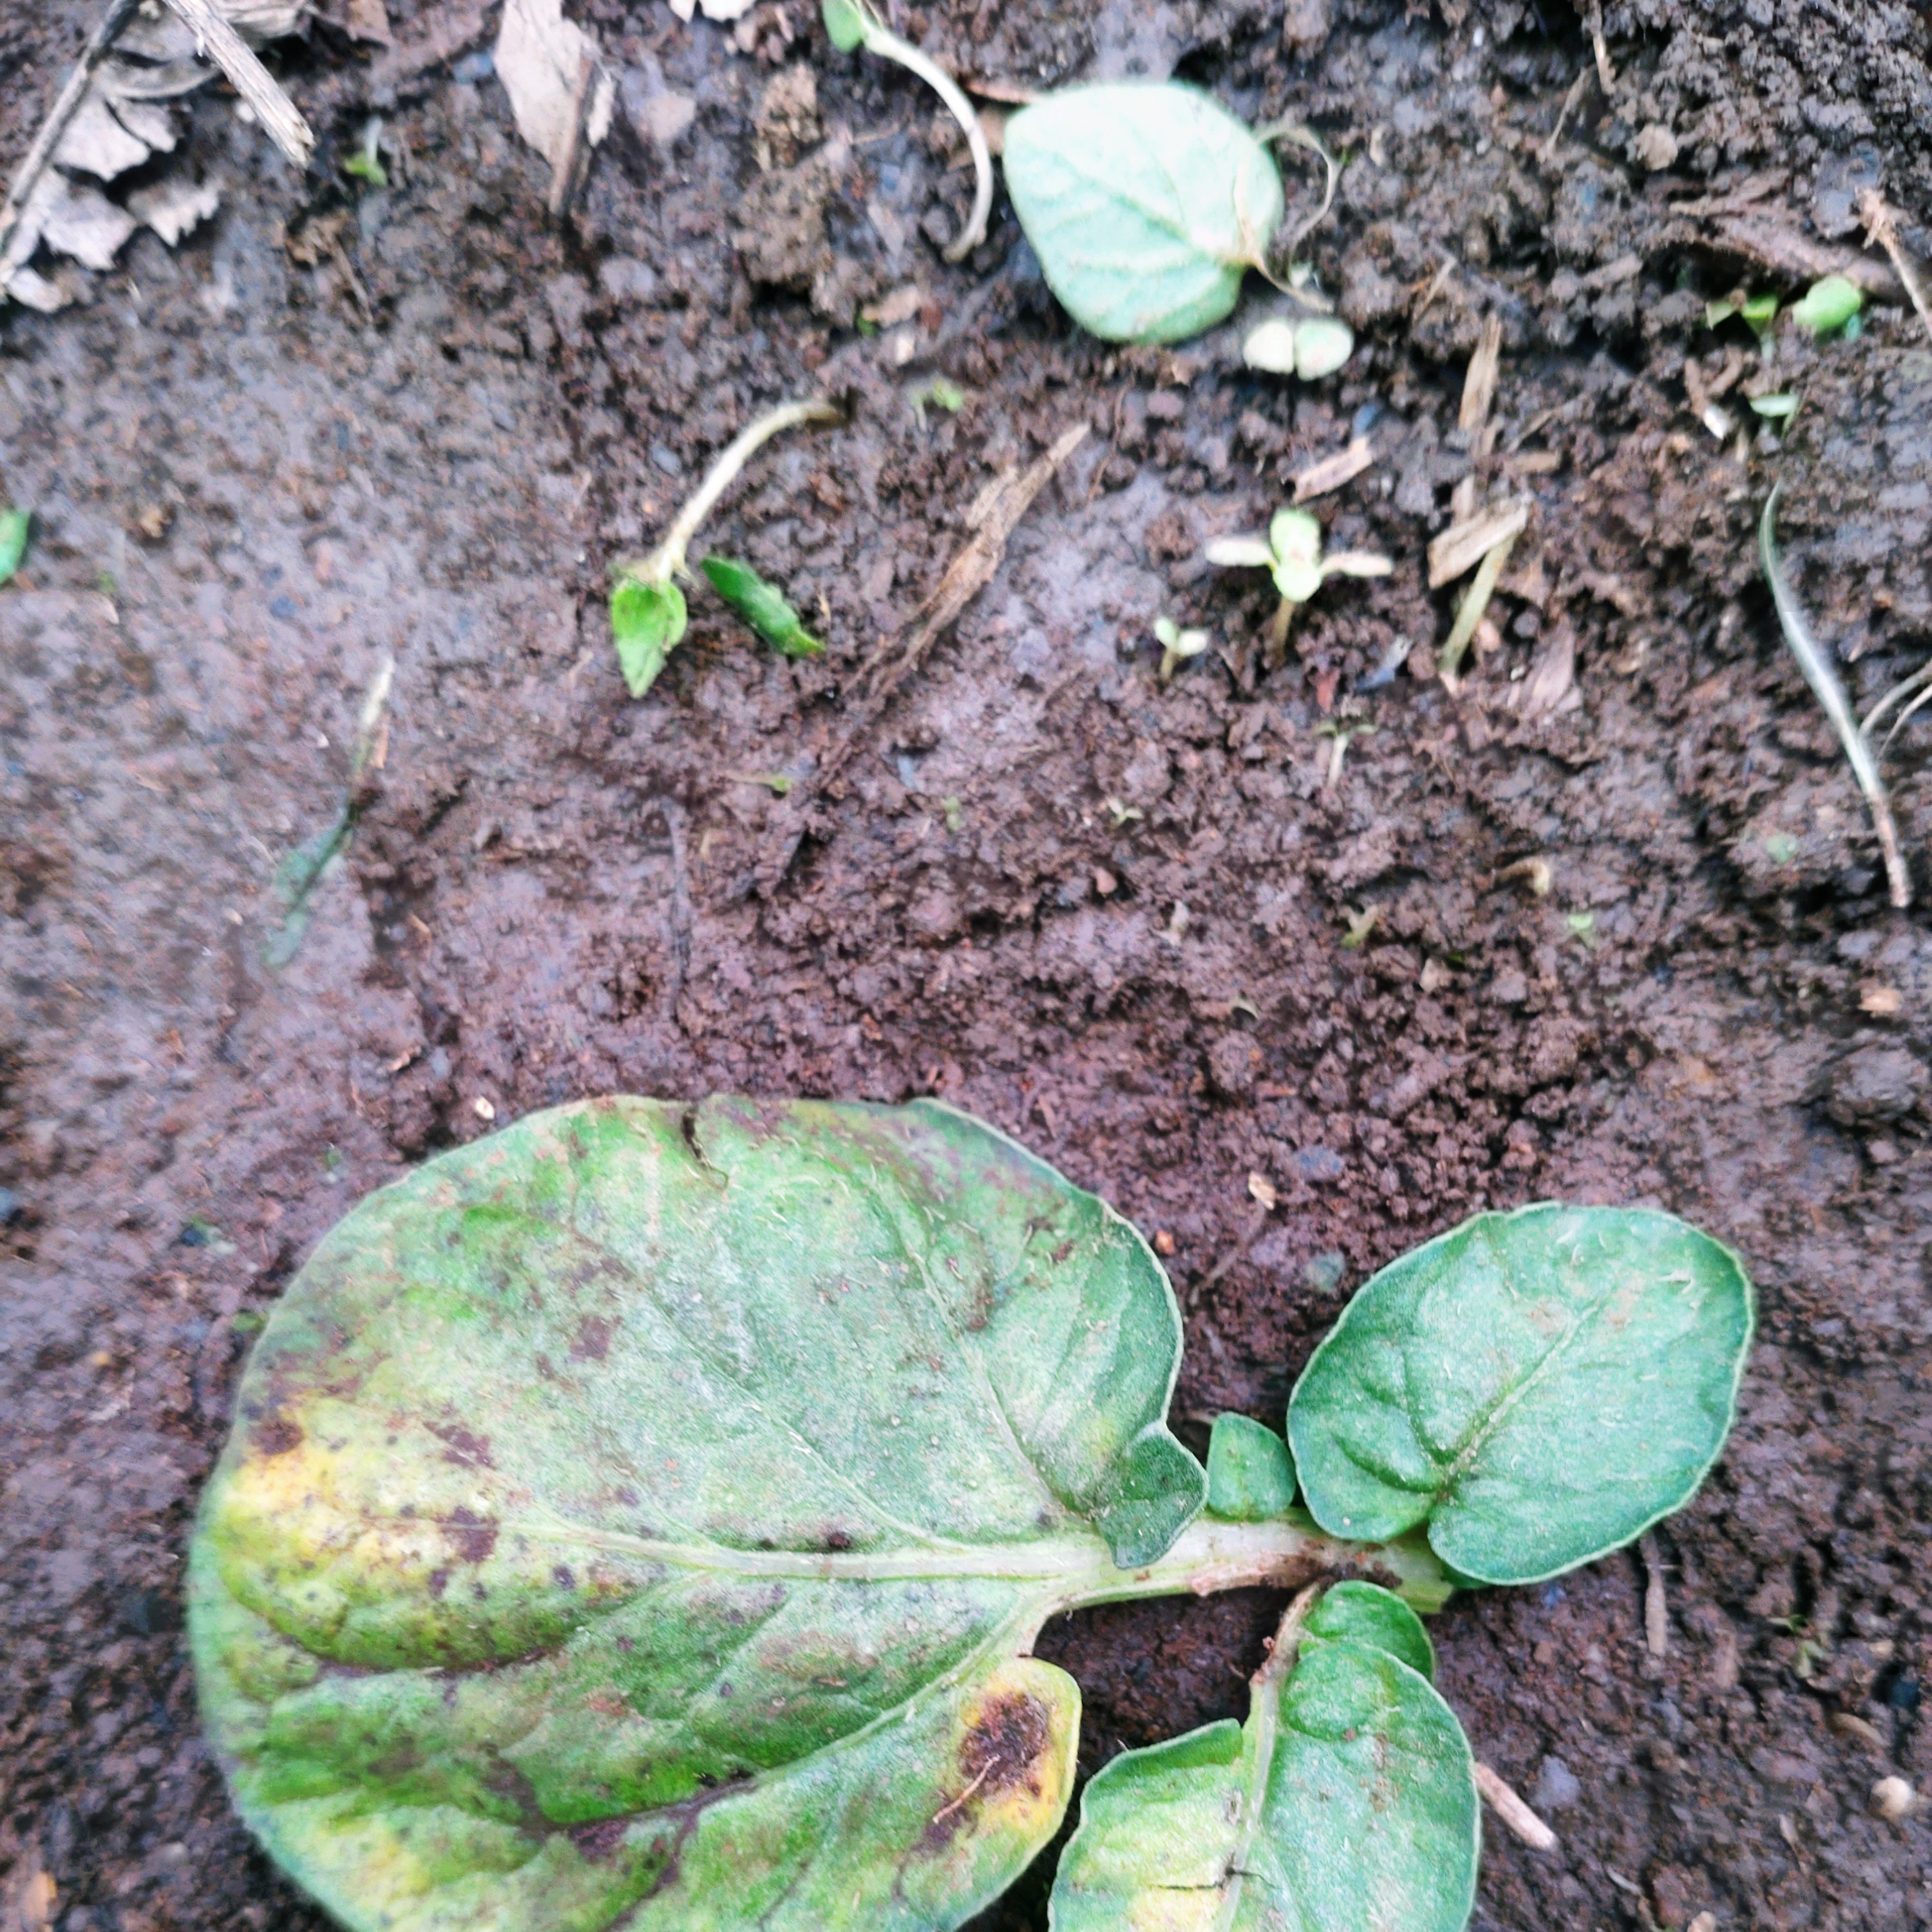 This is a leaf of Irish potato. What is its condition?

late blight
